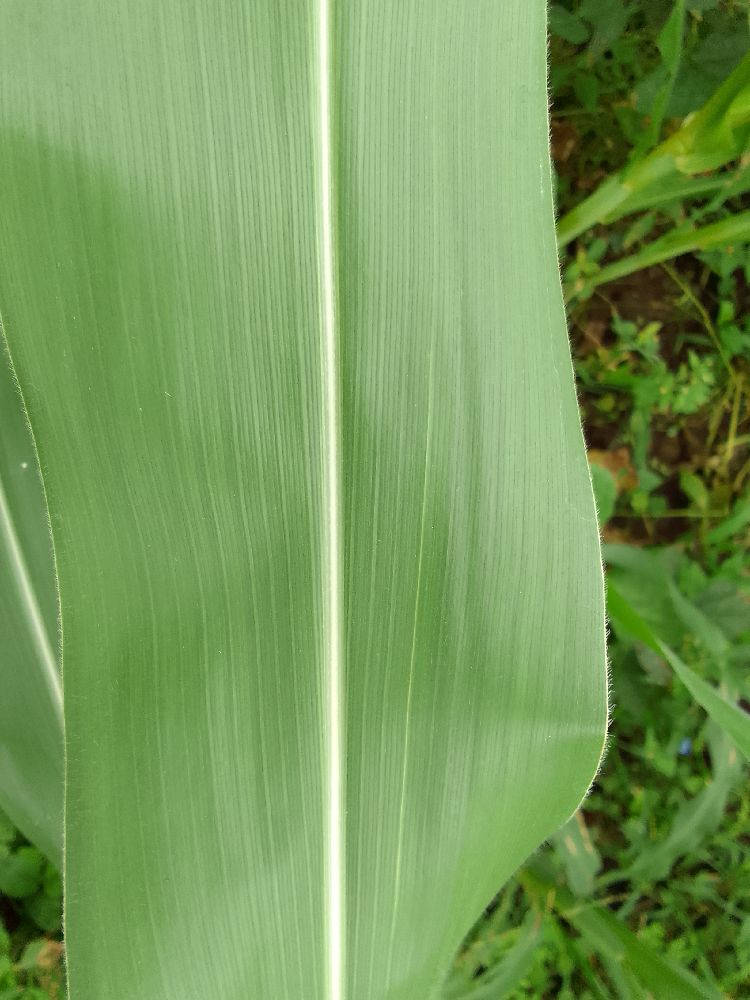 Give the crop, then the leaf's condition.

maize, healthy
